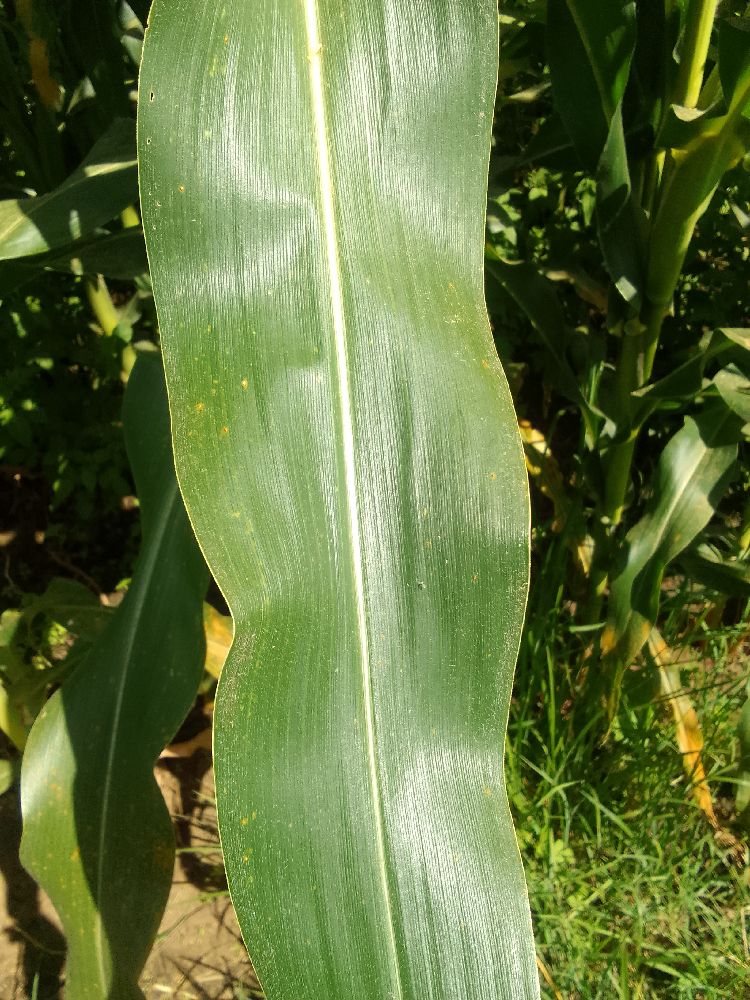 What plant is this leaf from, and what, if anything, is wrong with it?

maize, healthy
